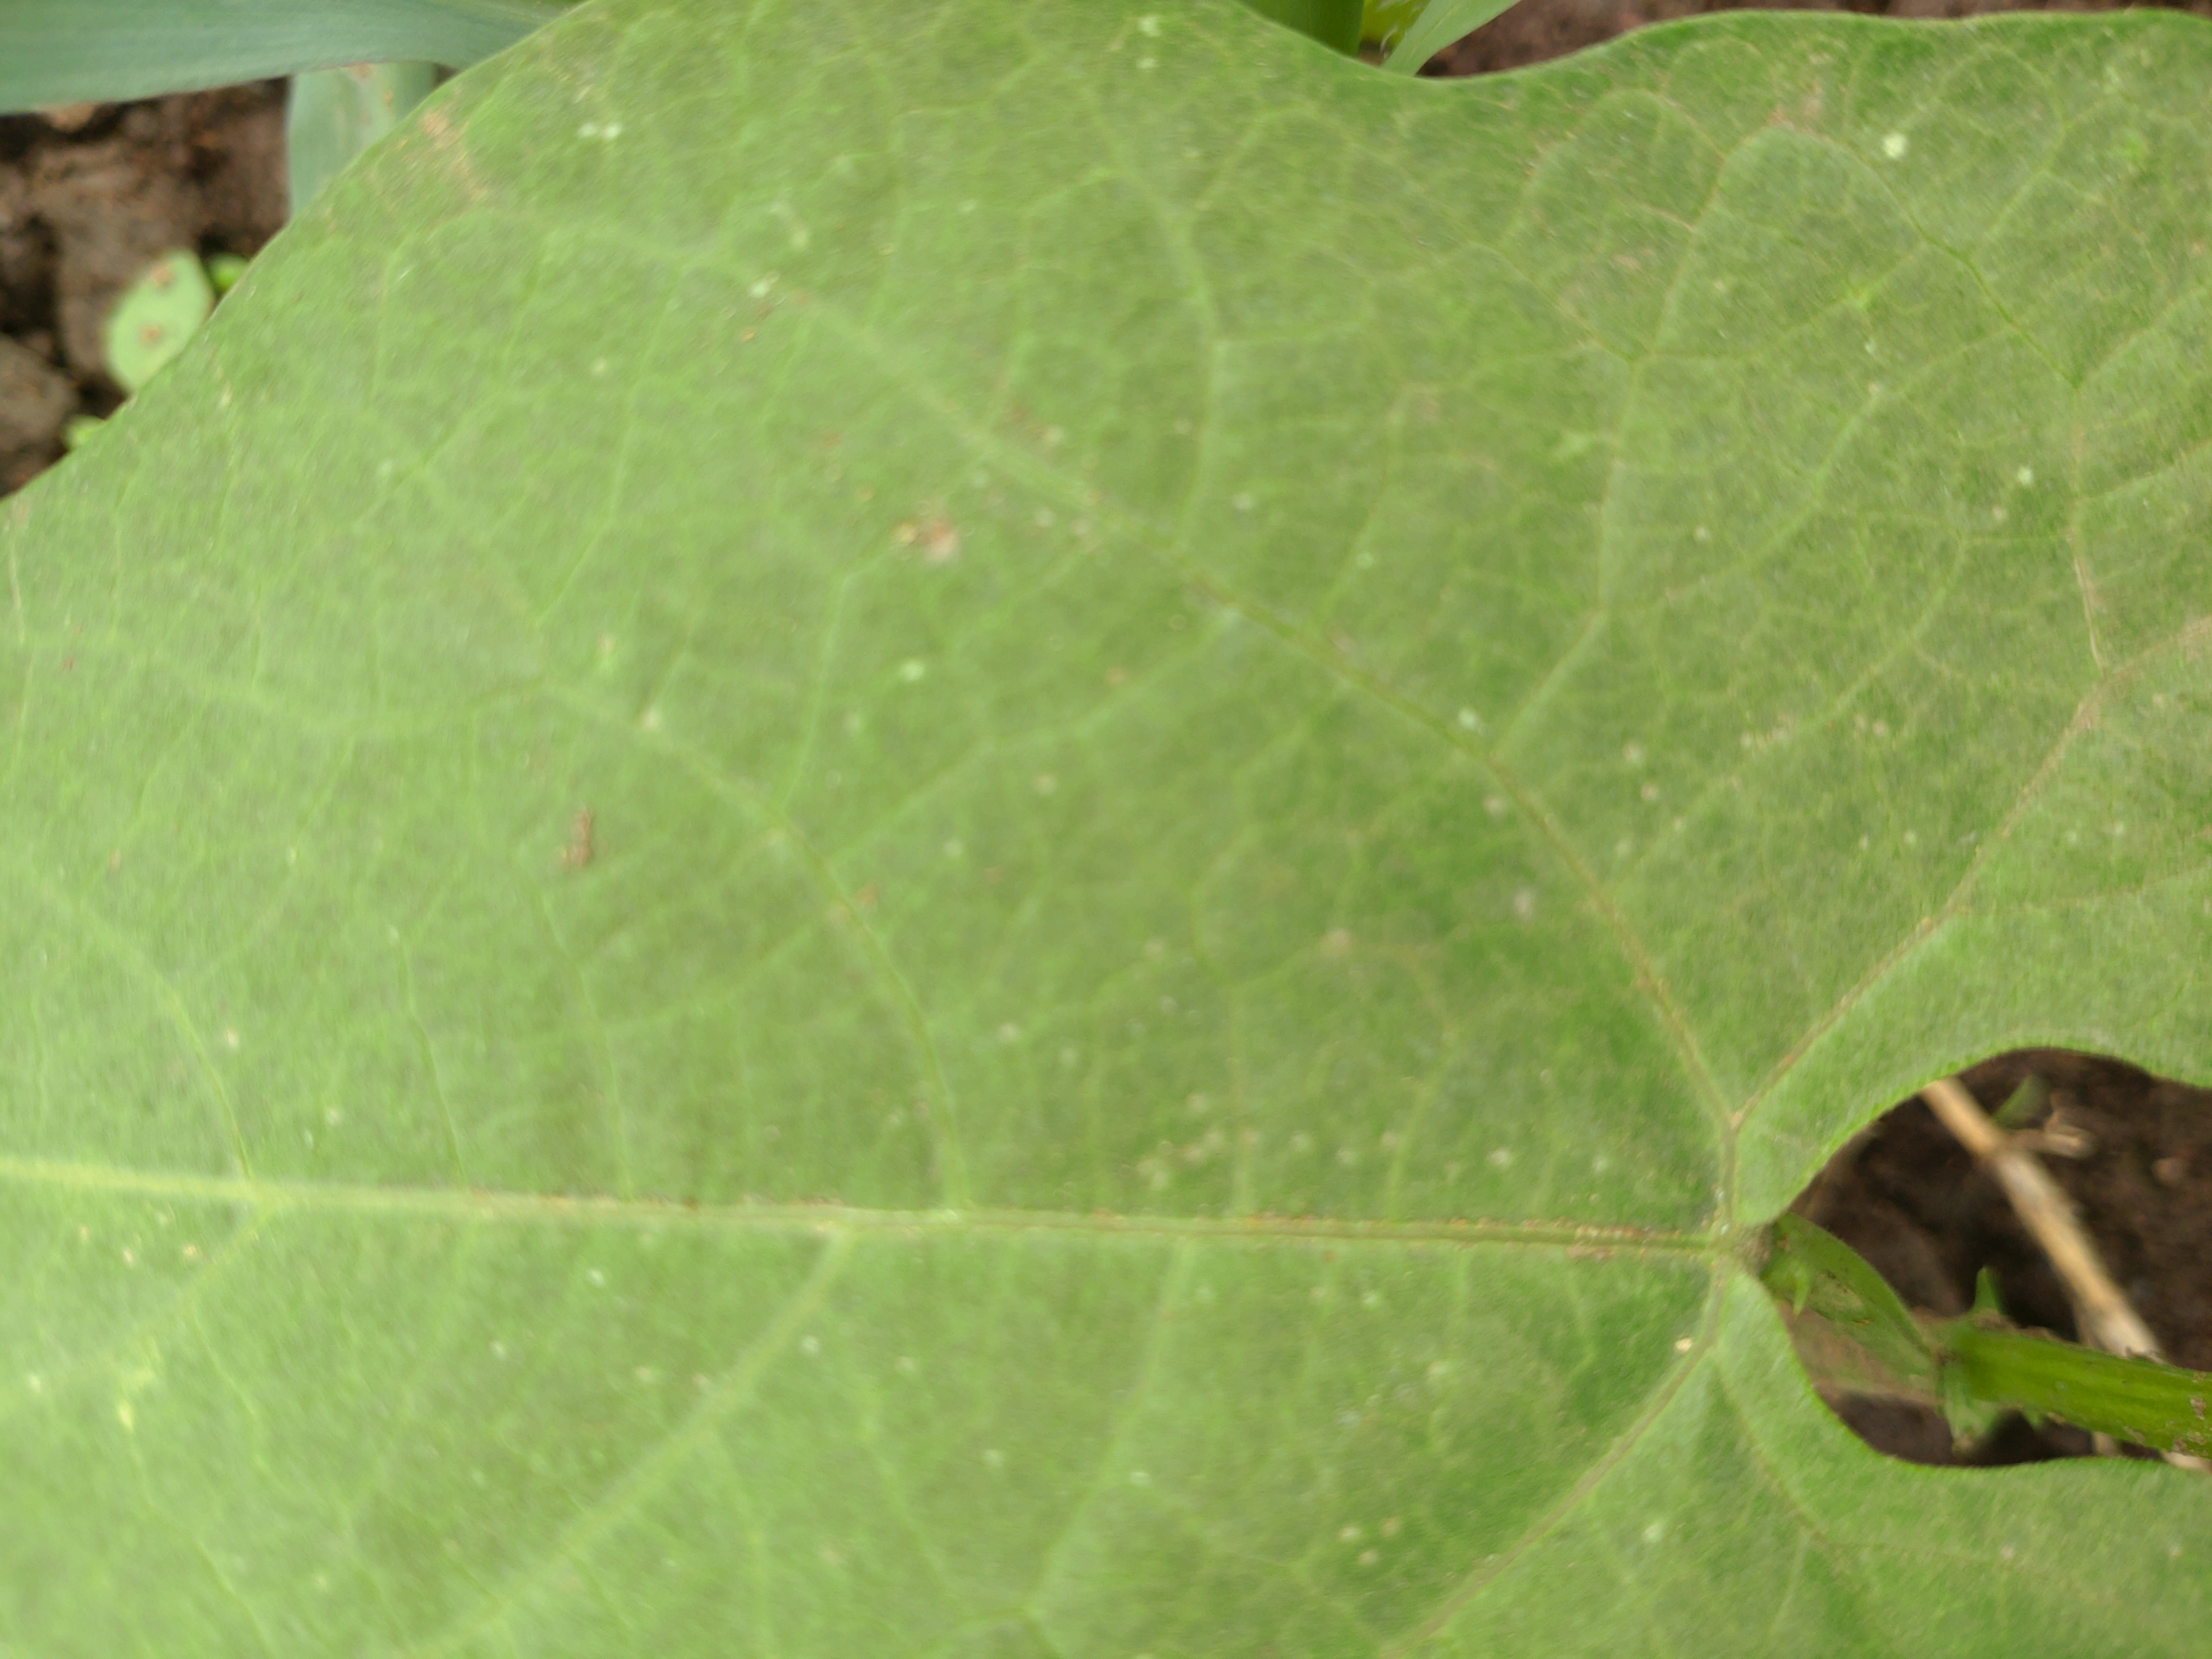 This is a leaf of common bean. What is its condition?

healthy
